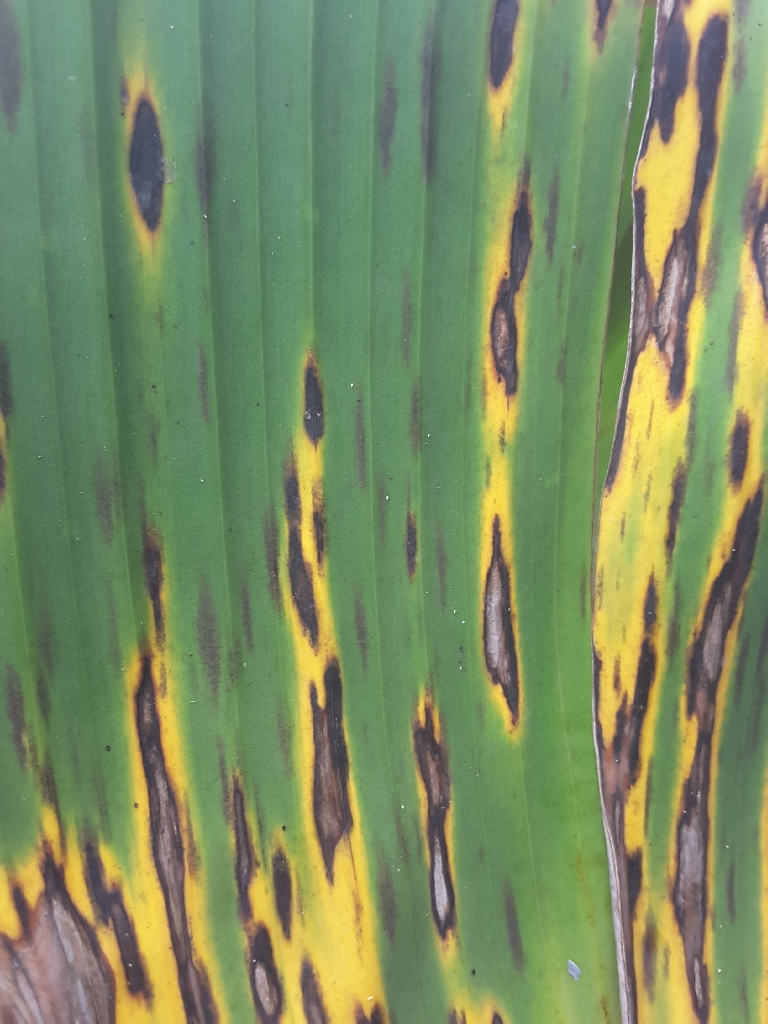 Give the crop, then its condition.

banana, black sigatoka
